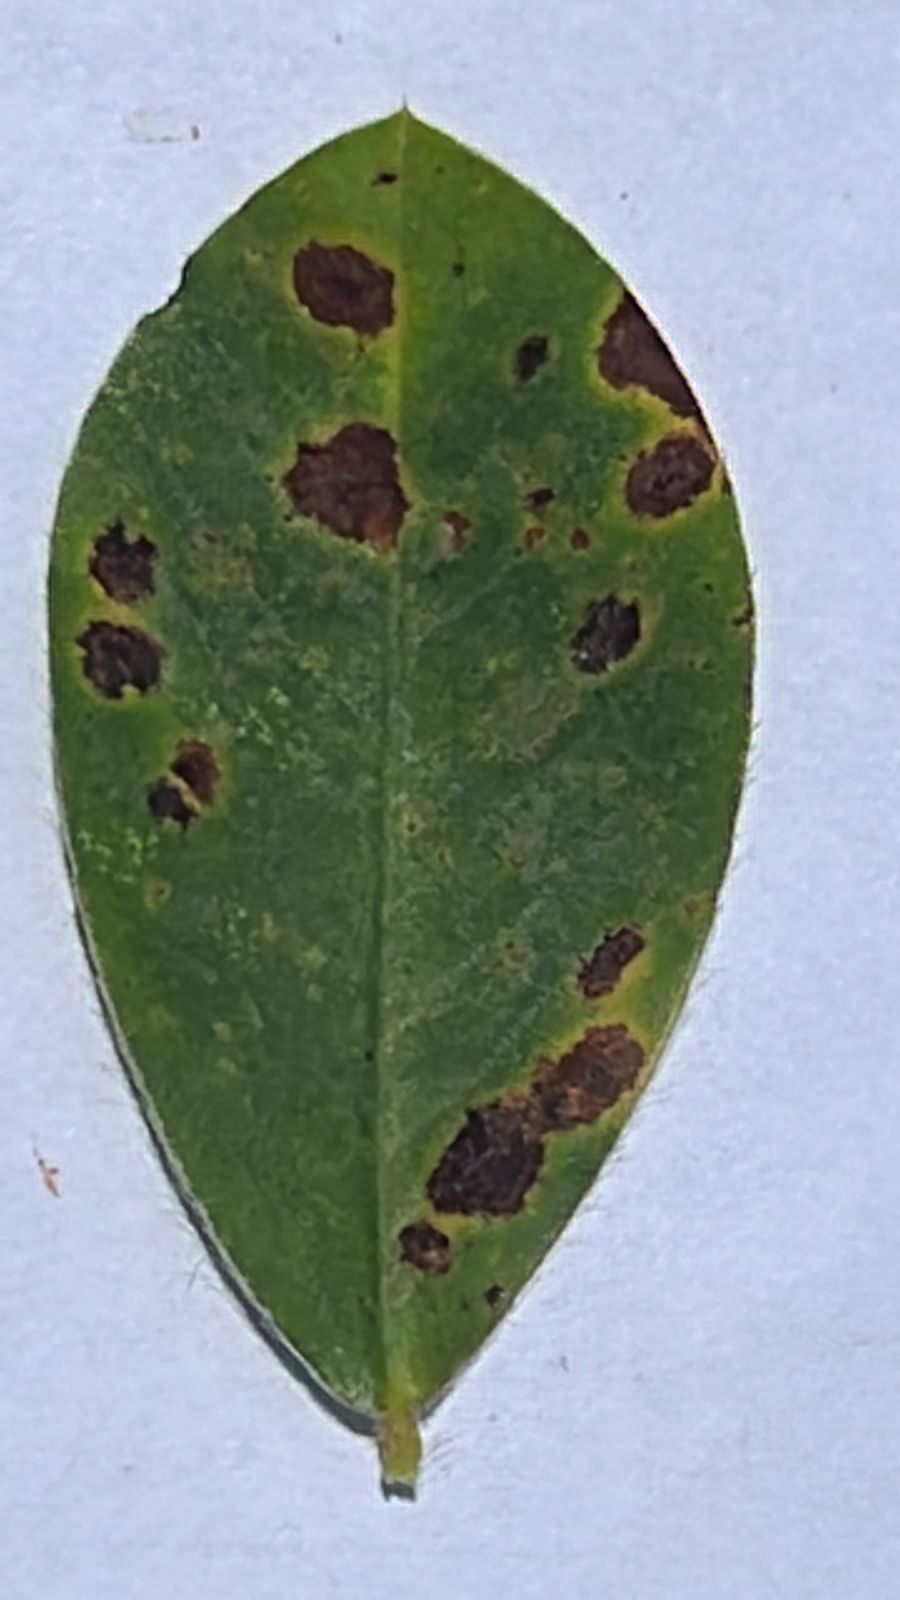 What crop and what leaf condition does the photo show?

peanut, nothapassalora personata
